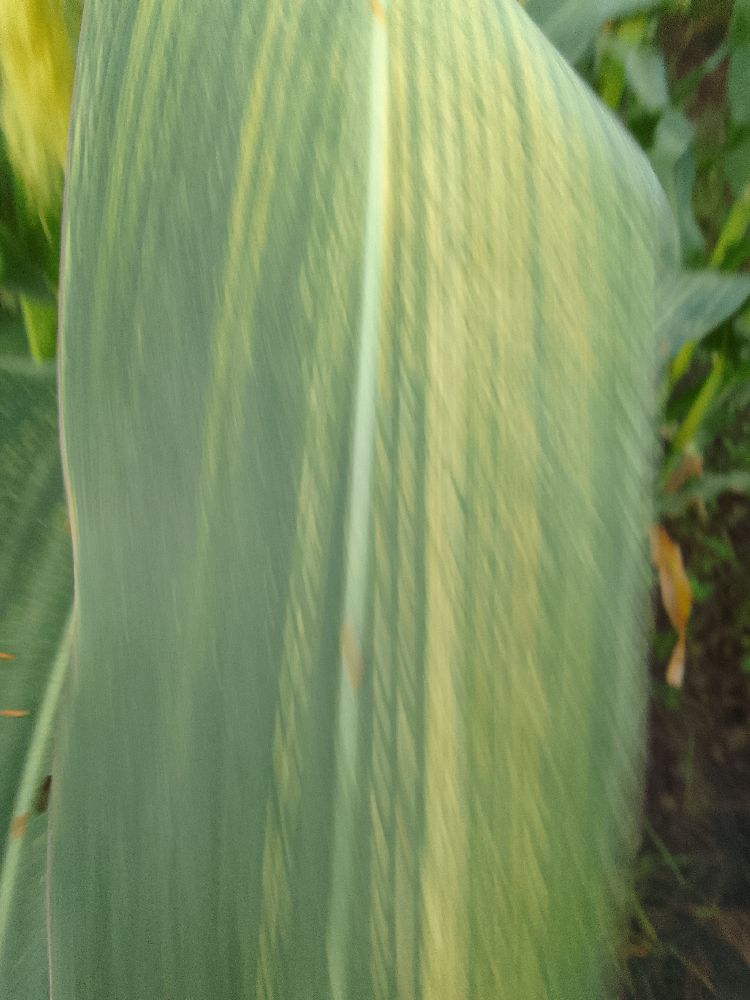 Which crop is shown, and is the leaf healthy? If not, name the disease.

maize, maize streak virus
